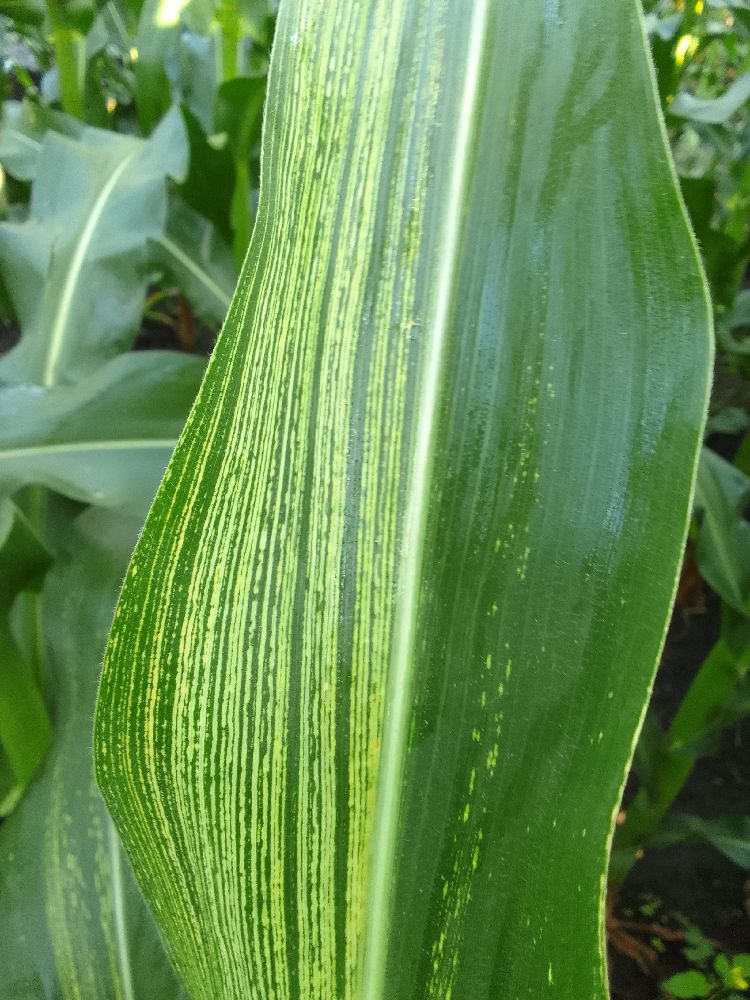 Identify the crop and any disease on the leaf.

maize, maize streak virus
